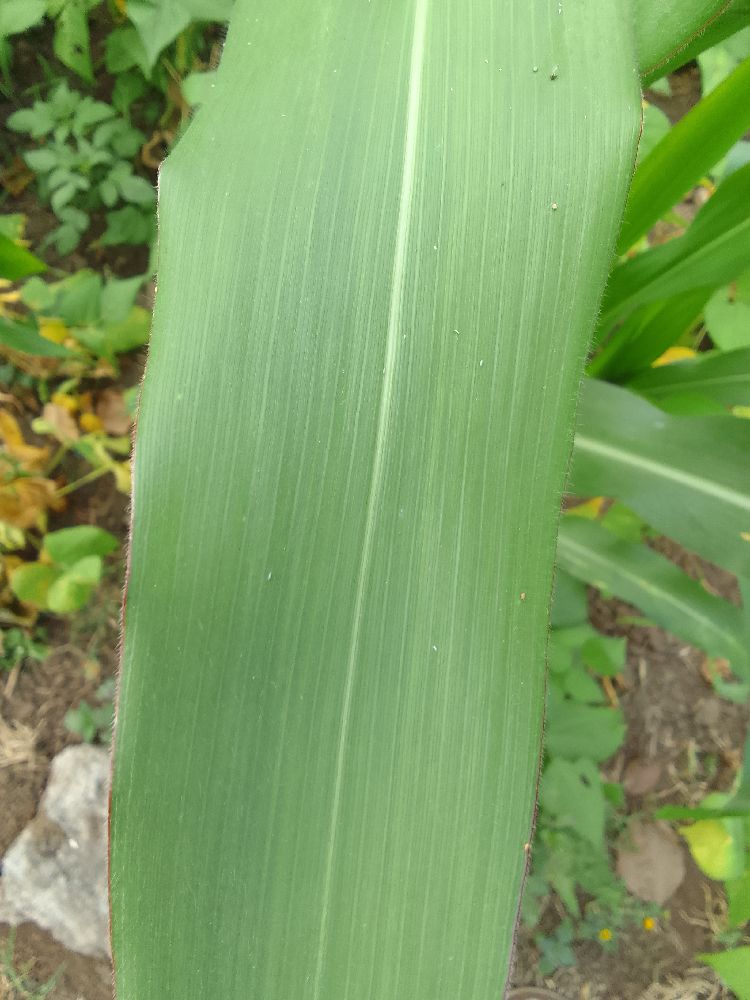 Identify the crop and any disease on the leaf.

maize, healthy
